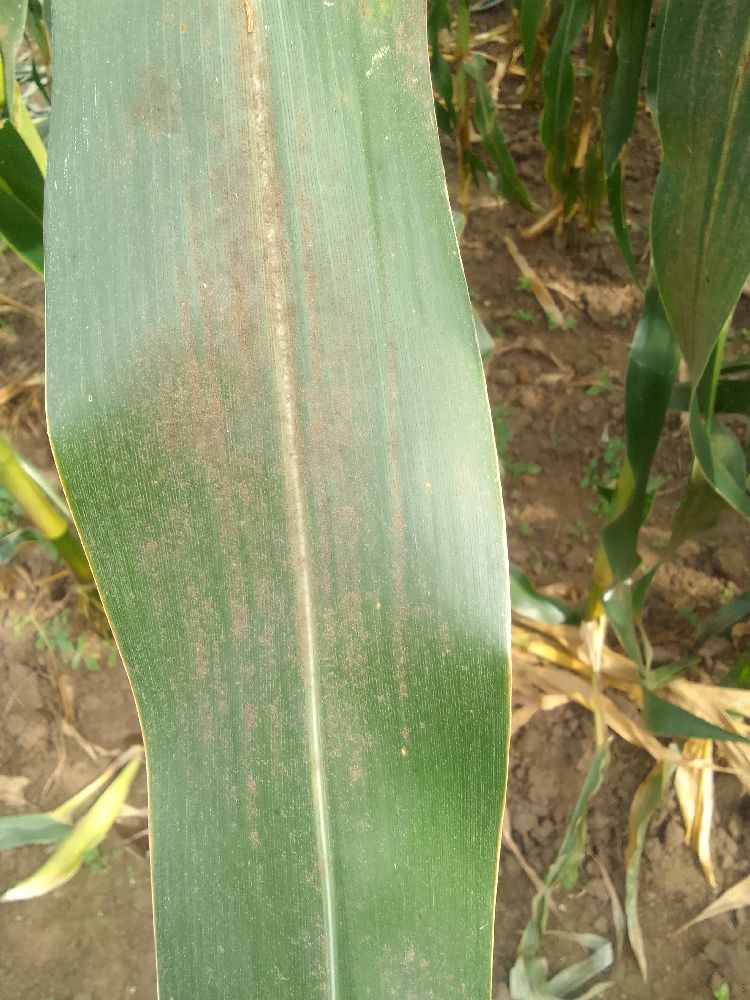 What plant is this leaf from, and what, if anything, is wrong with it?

maize, healthy
